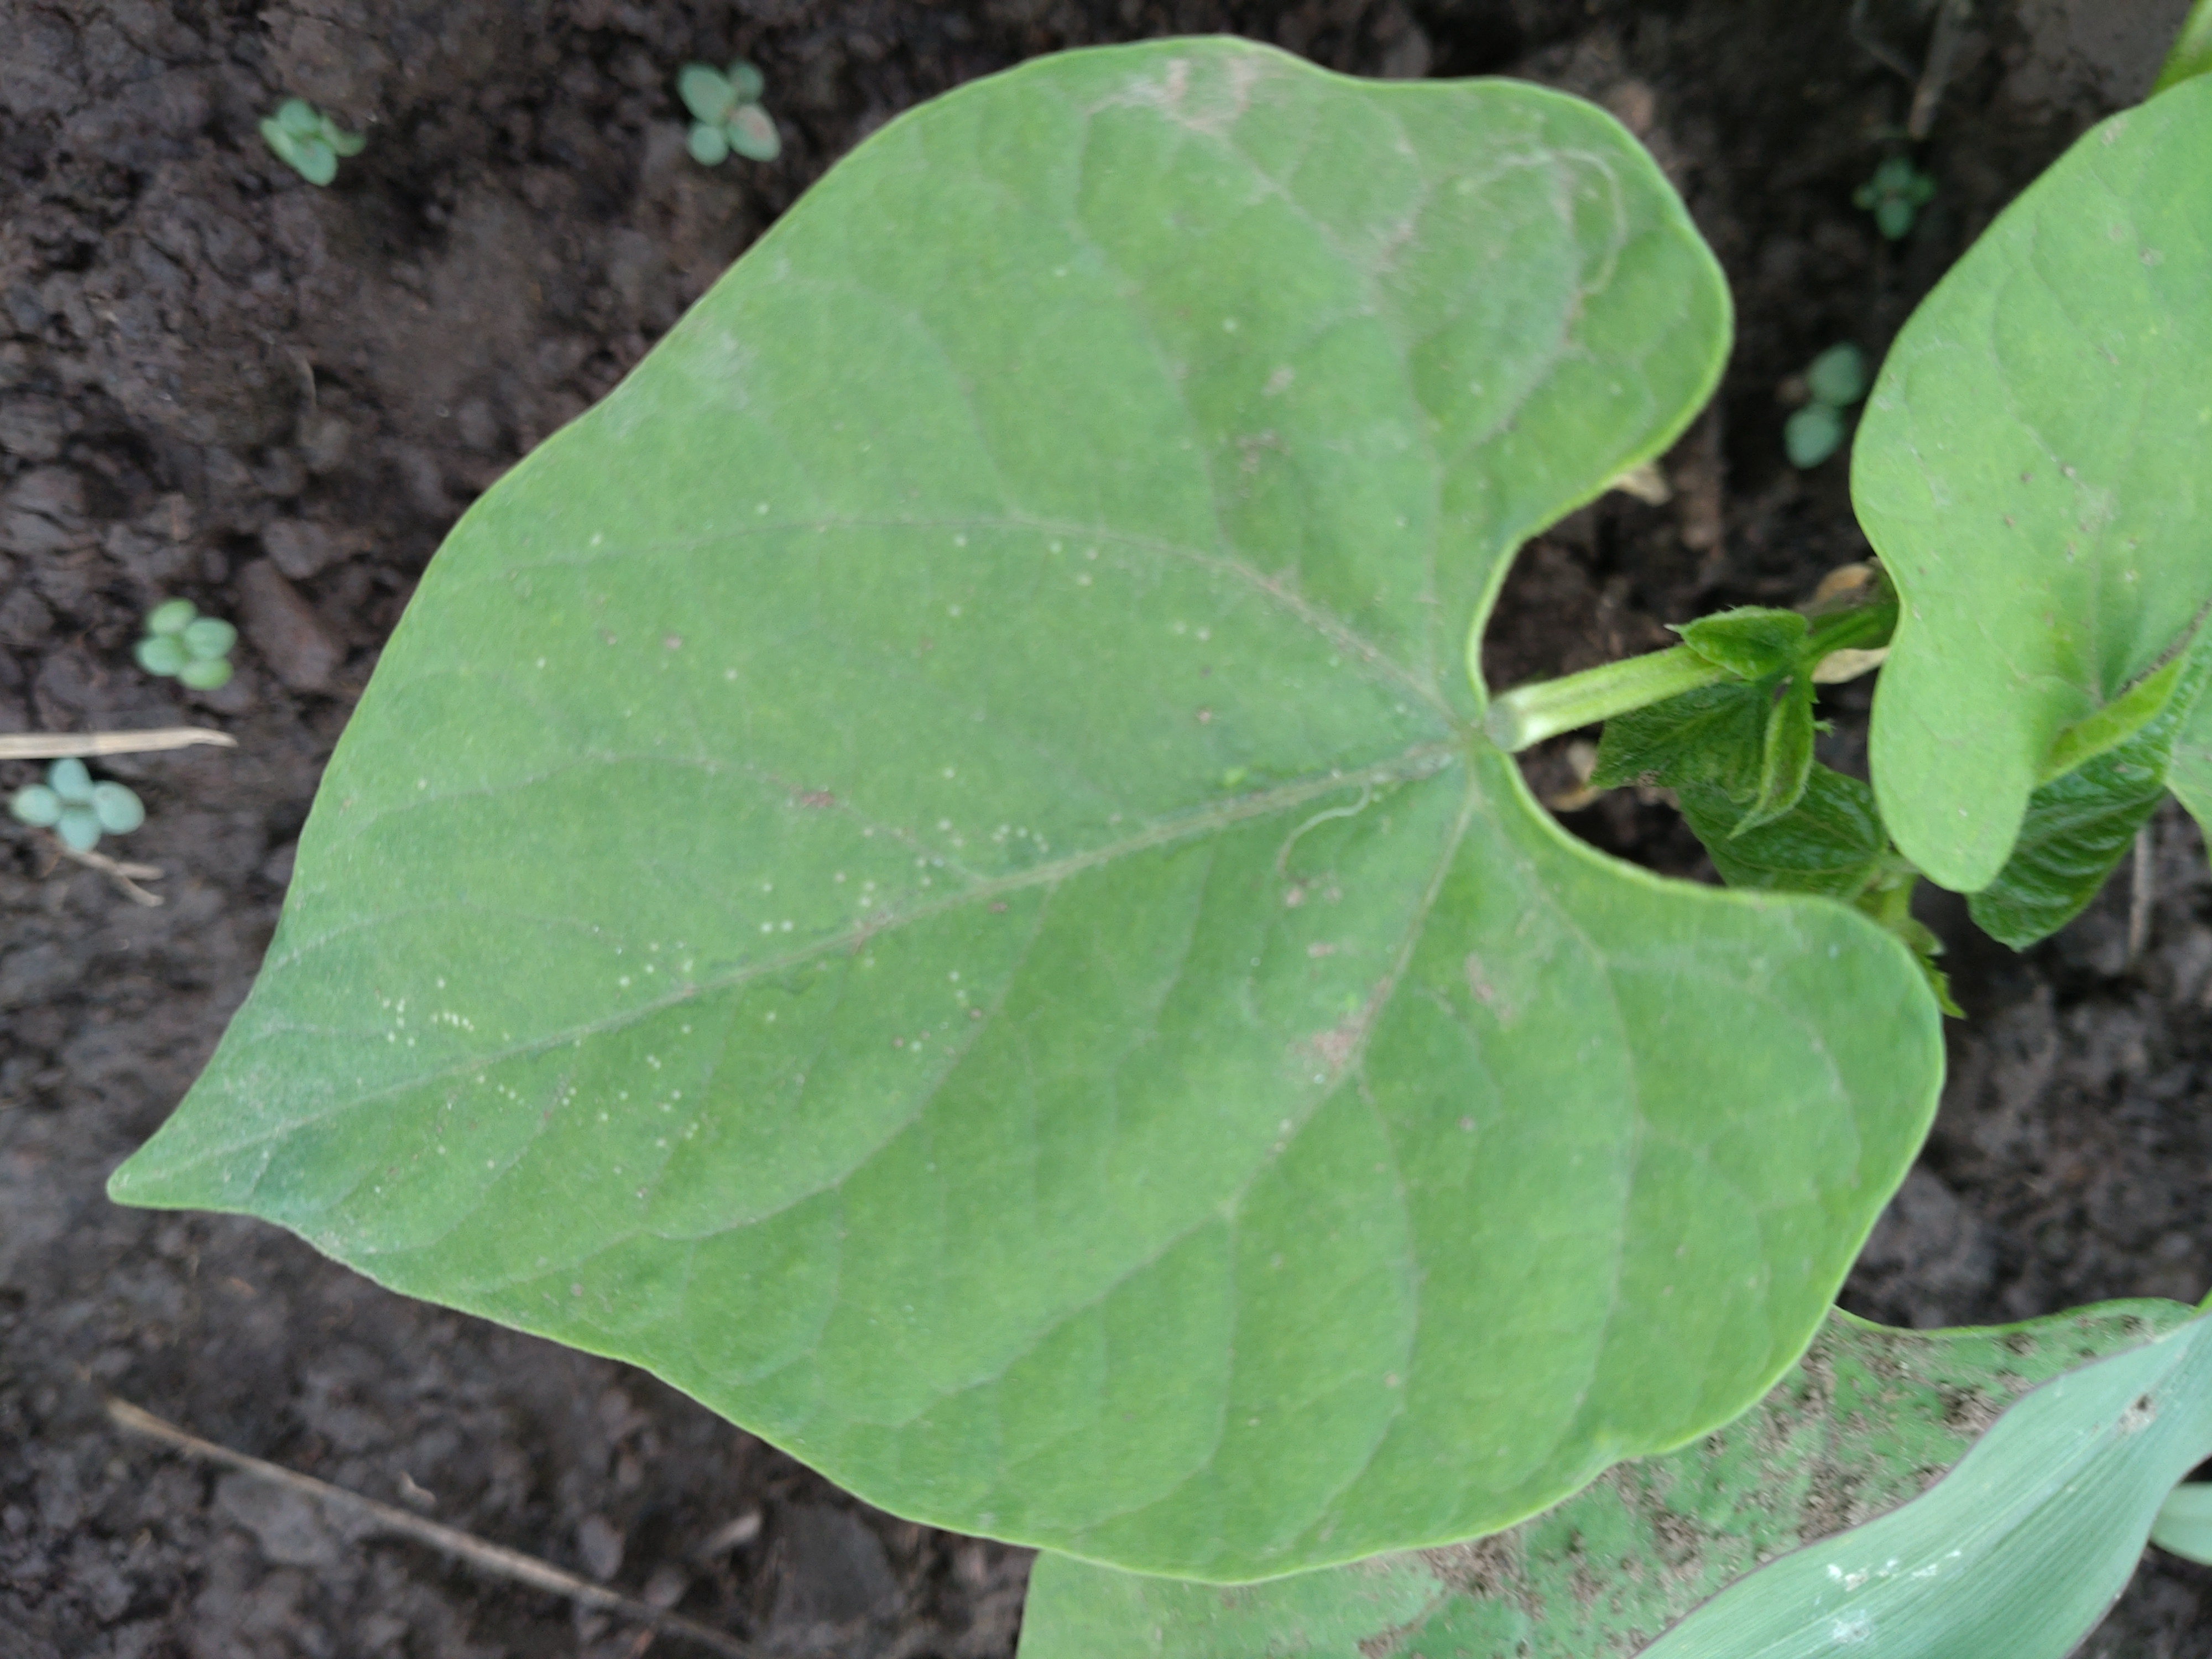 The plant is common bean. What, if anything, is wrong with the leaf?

healthy
